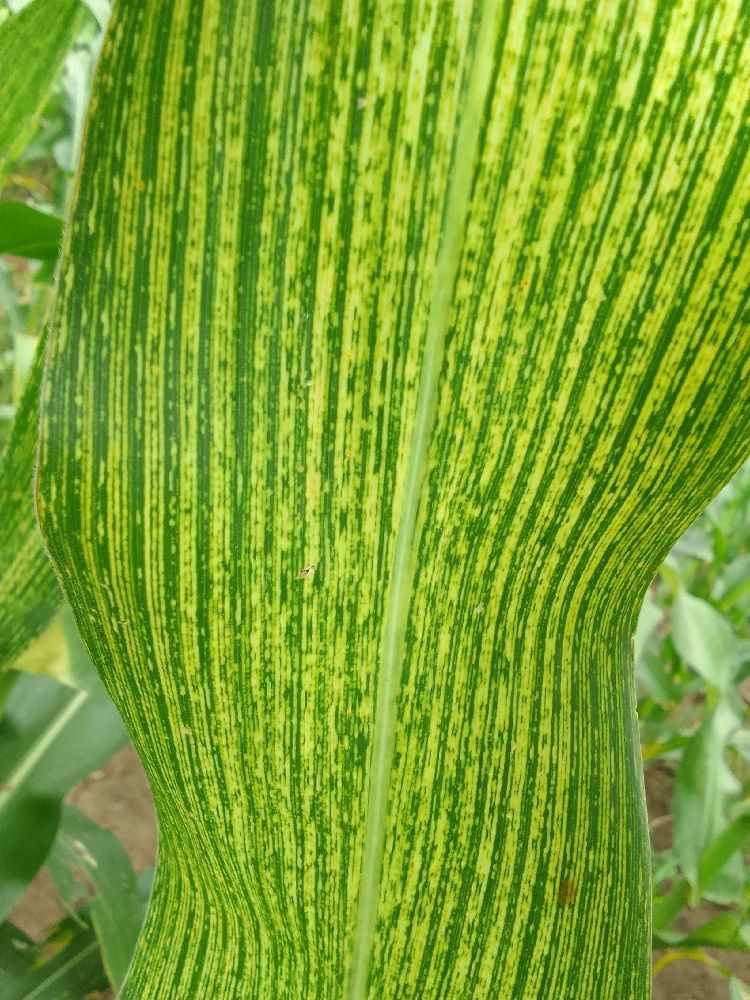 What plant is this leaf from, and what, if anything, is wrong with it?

maize, maize streak virus
